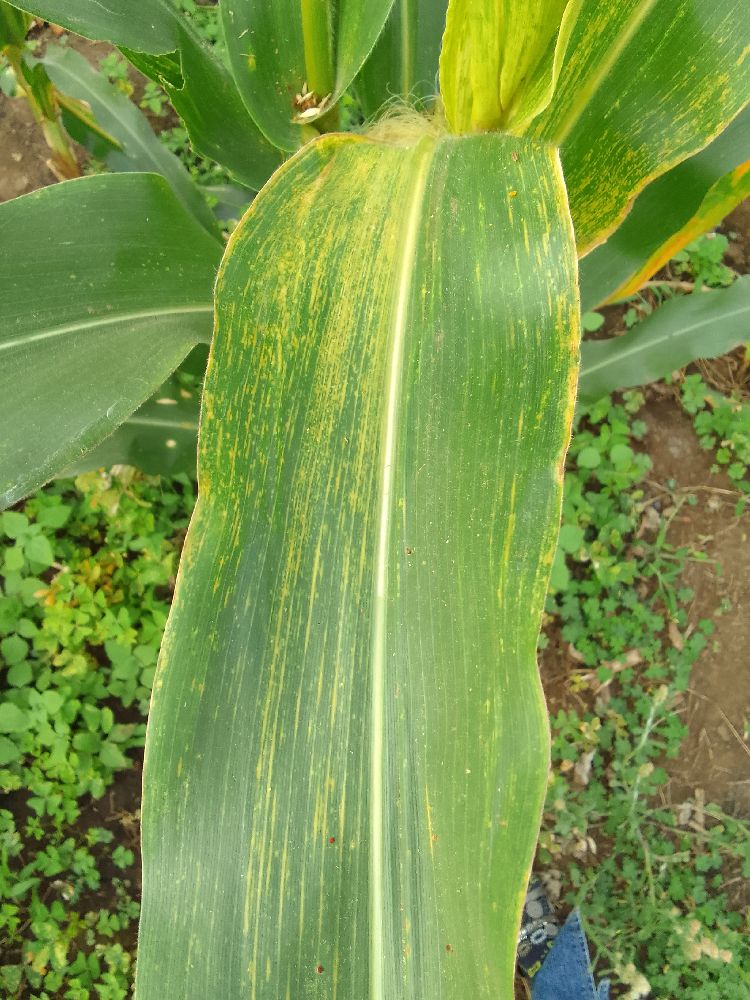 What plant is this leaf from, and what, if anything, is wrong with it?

maize, maize lethal necrosis
